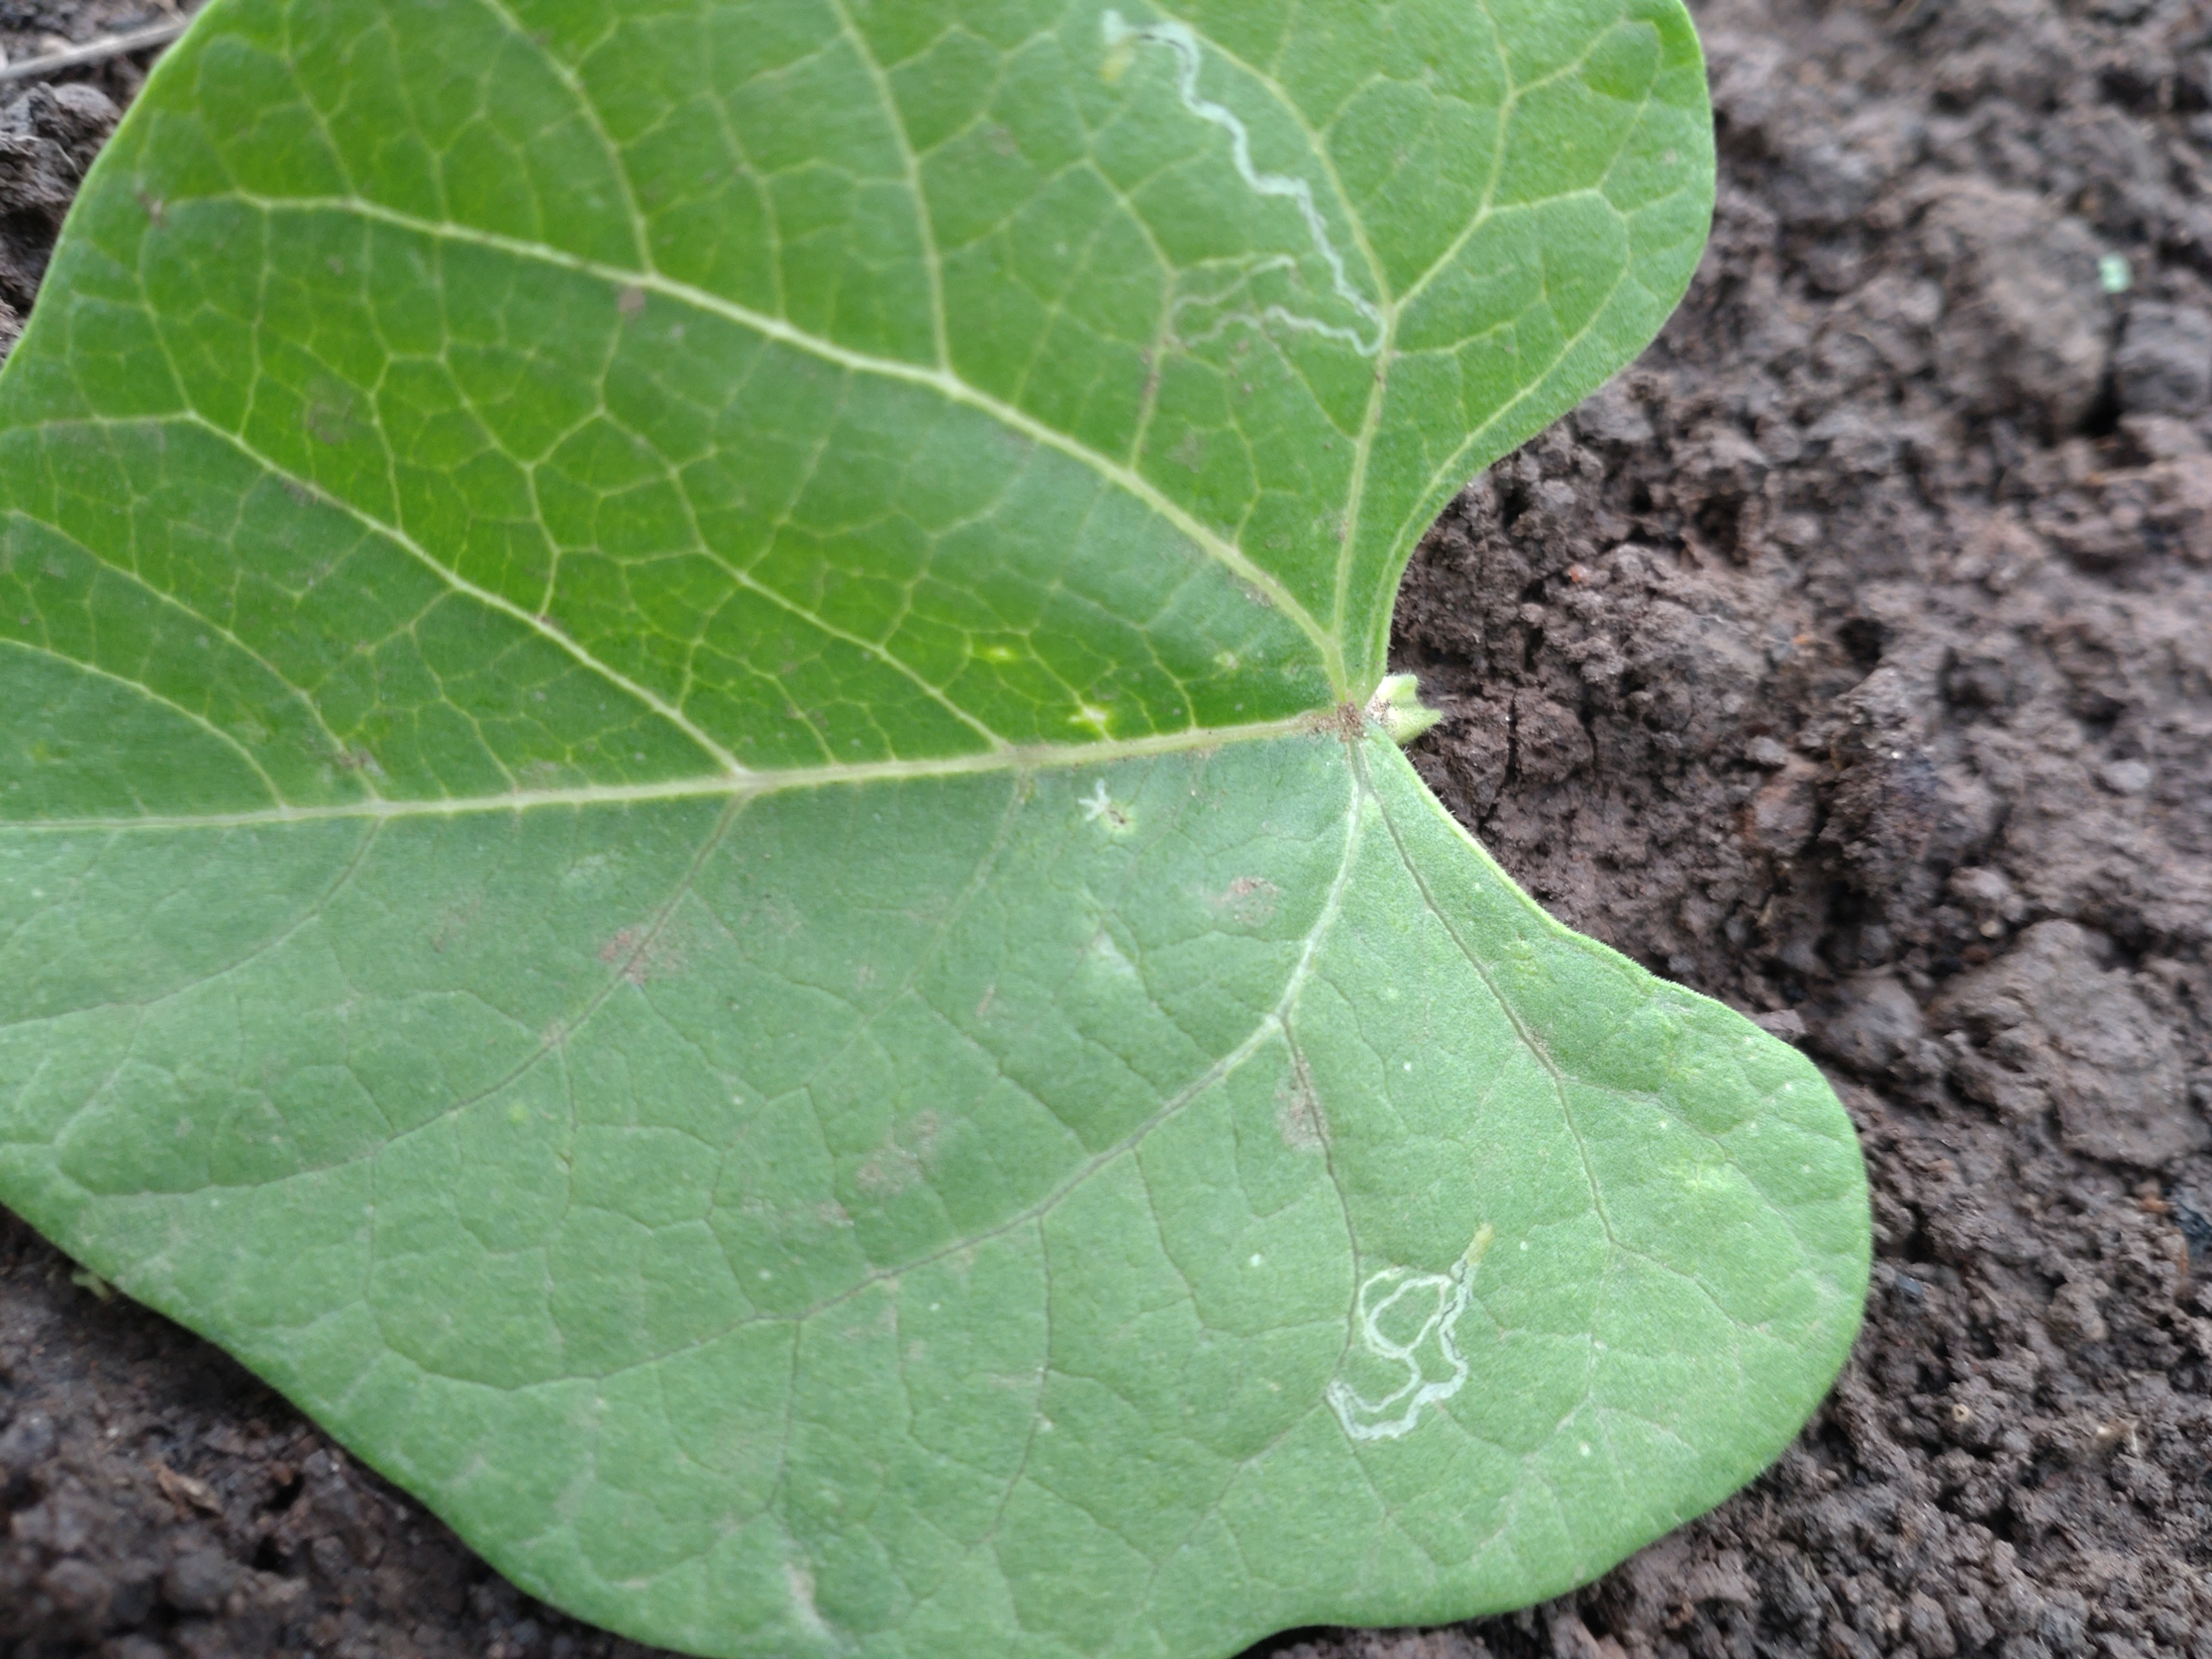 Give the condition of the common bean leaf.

healthy
